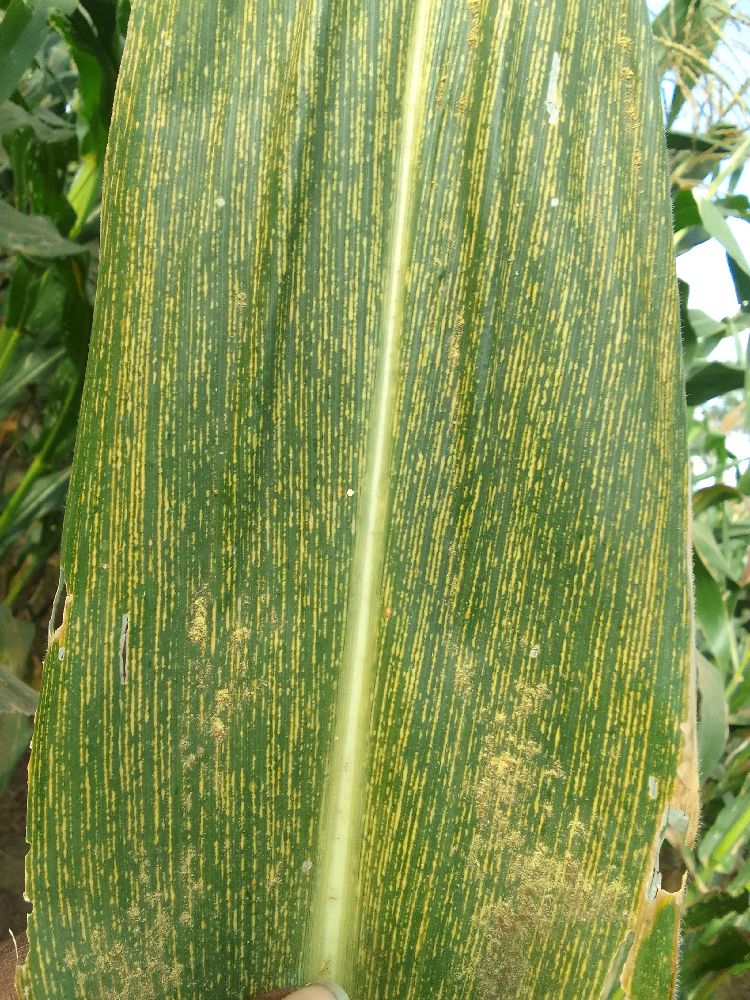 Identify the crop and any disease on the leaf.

maize, maize streak virus
